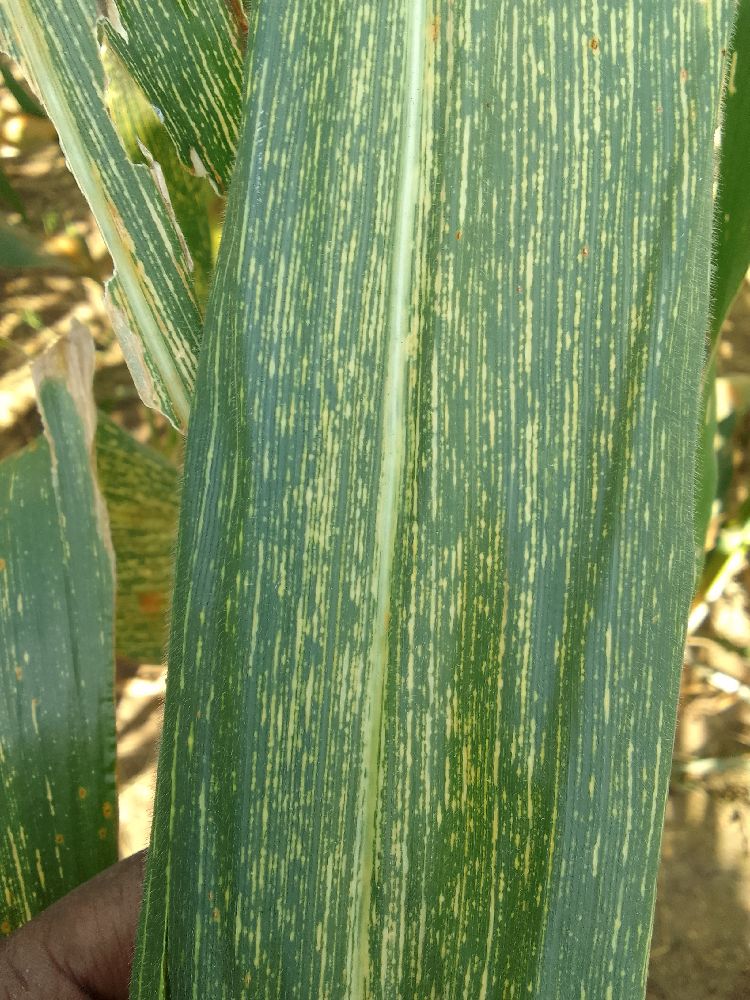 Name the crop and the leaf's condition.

maize, maize streak virus
